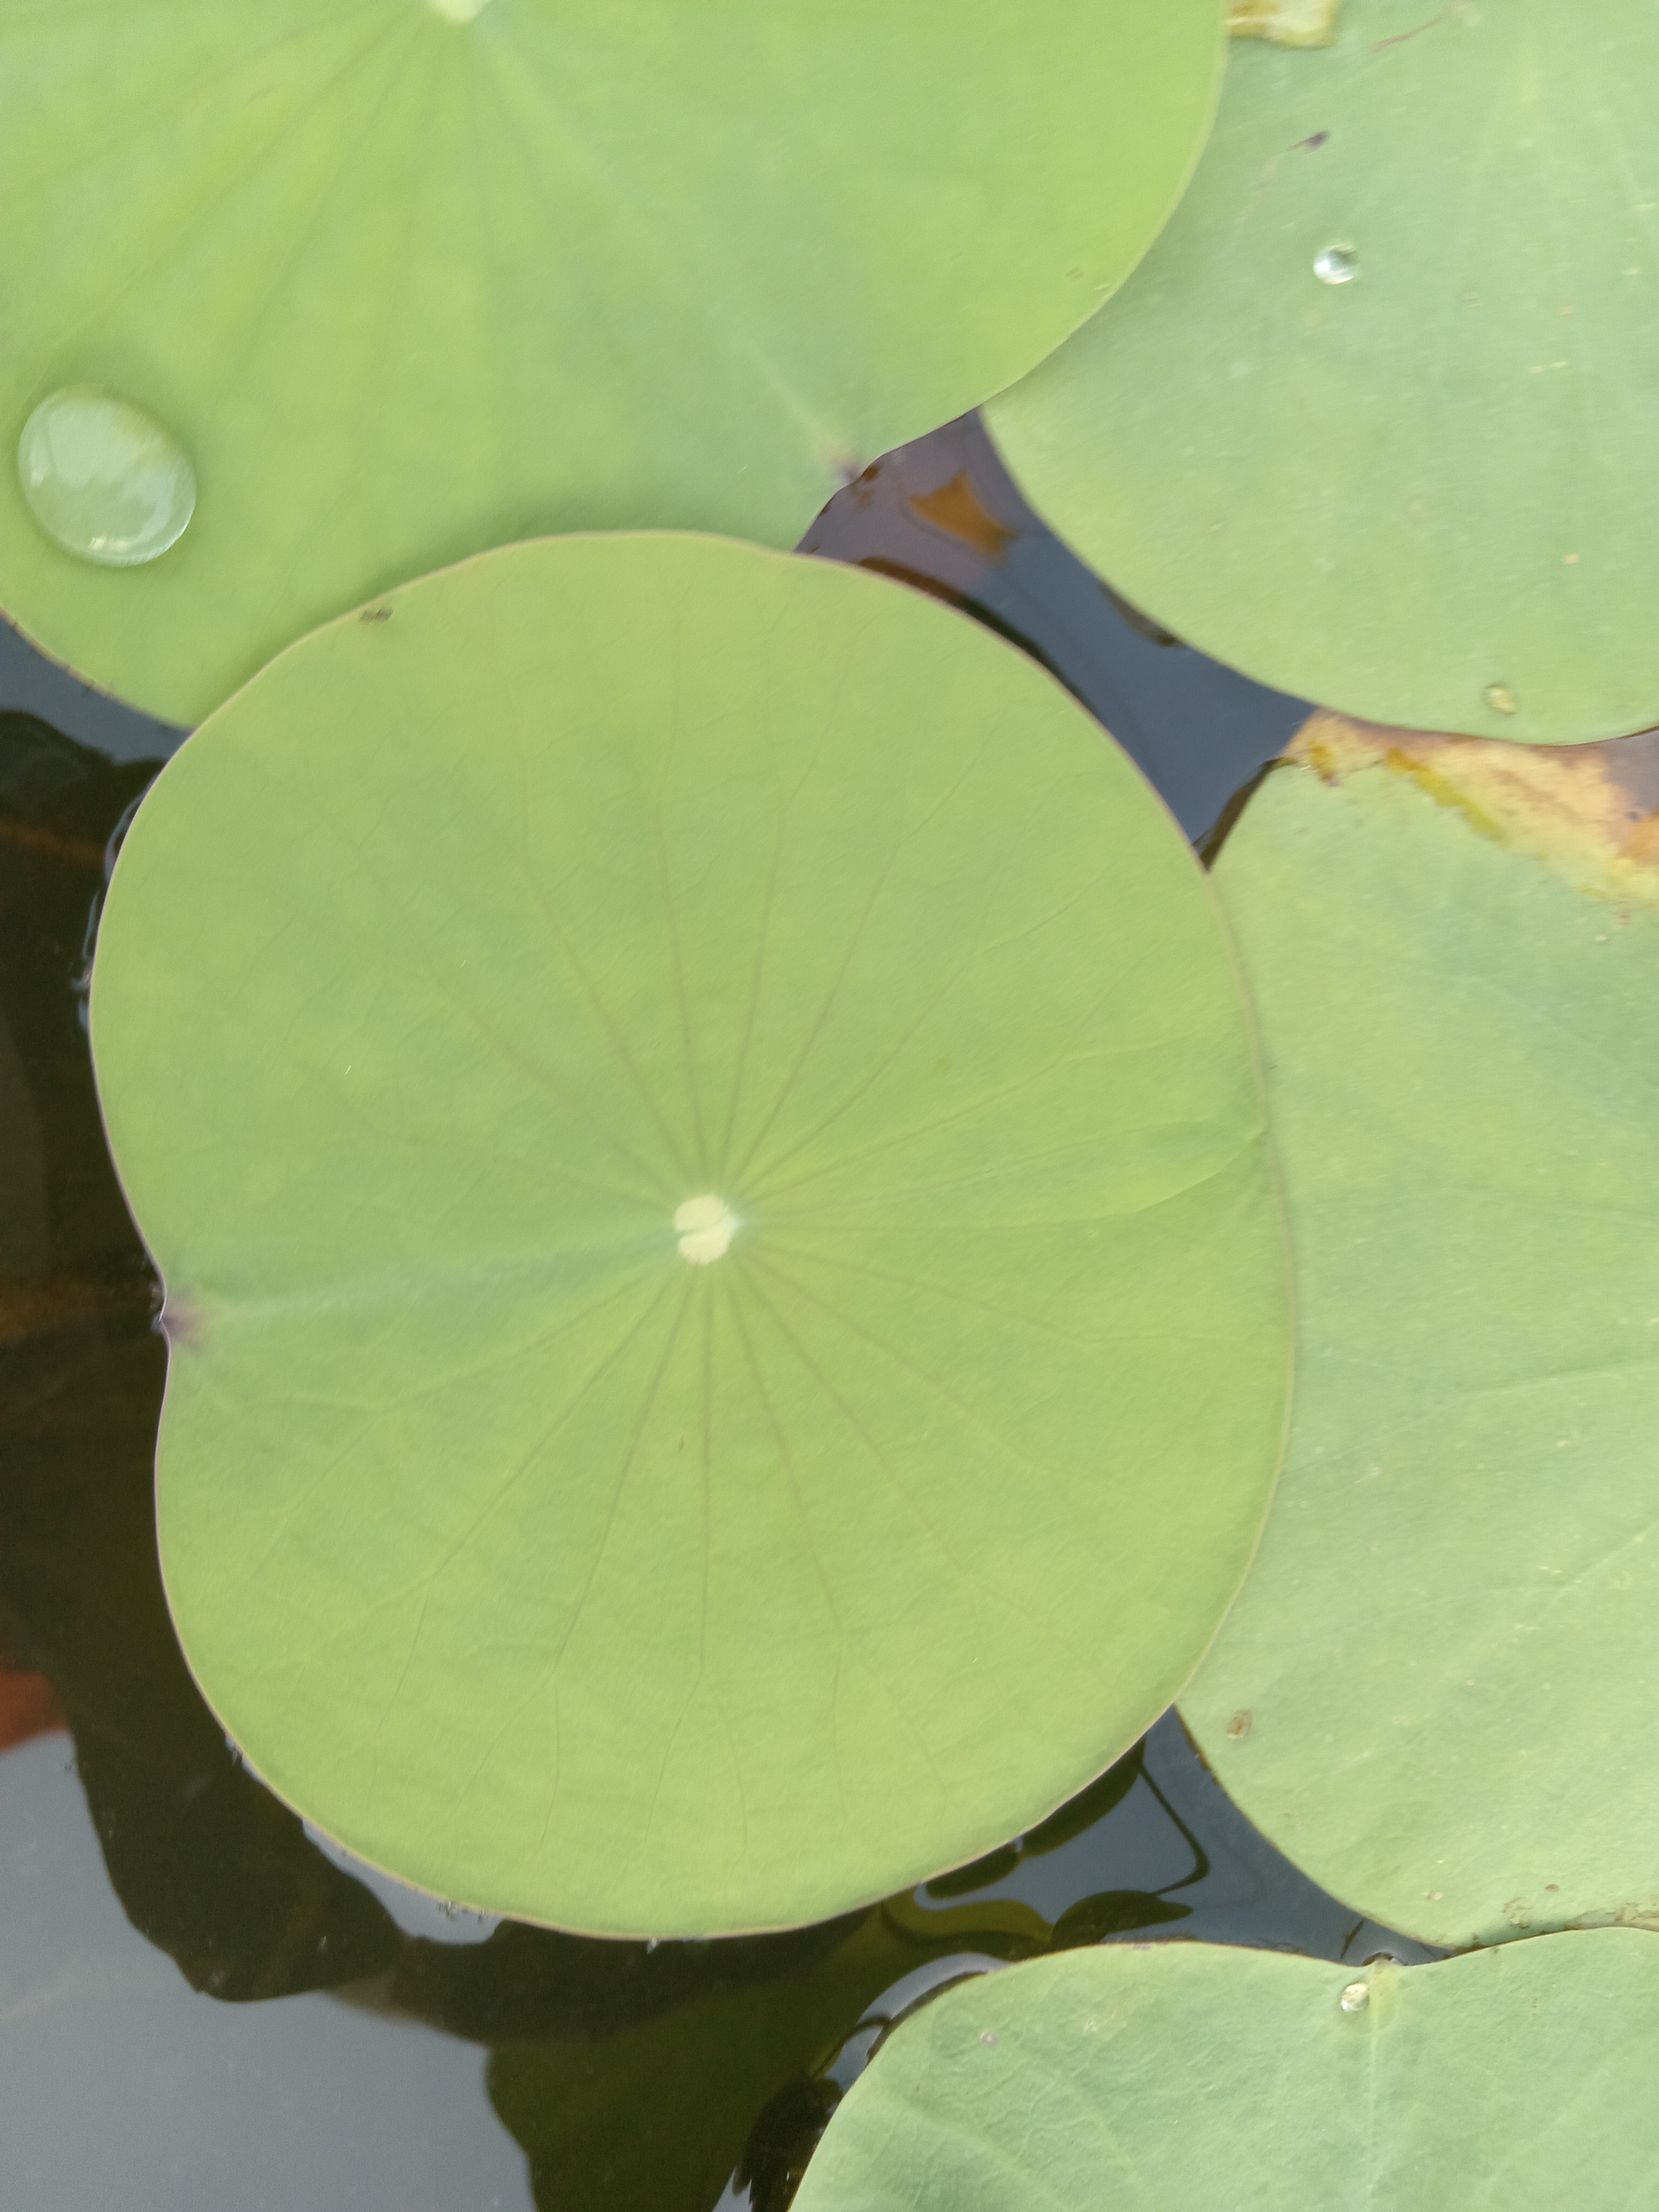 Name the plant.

lotus
